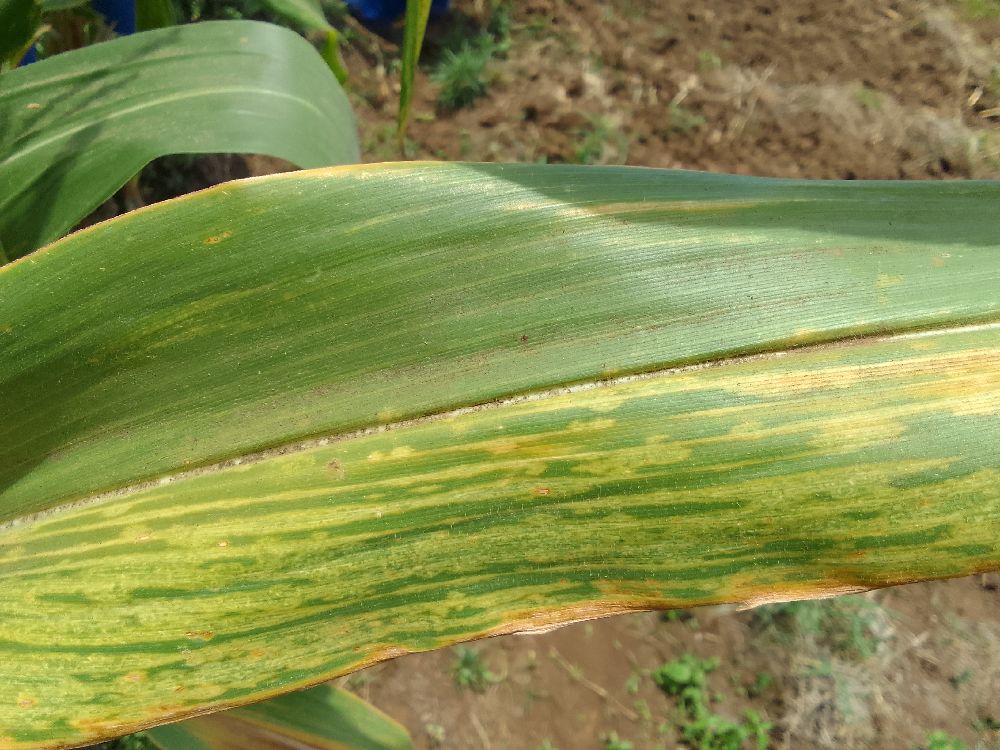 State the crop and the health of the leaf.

maize, maize lethal necrosis
